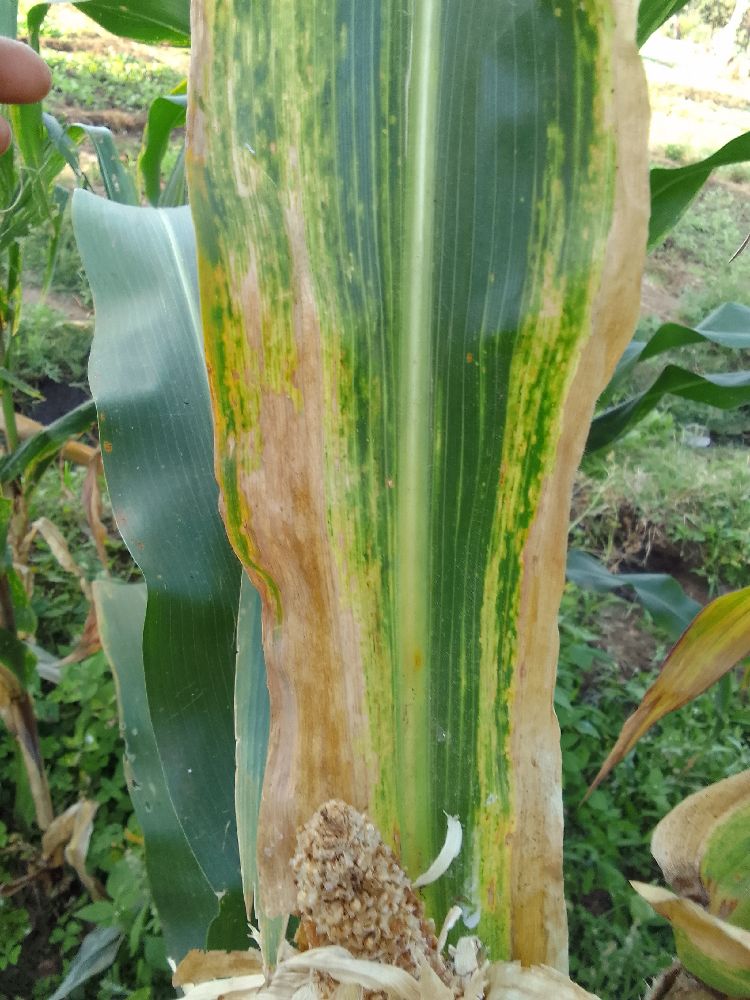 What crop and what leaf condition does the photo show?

maize, maize lethal necrosis
